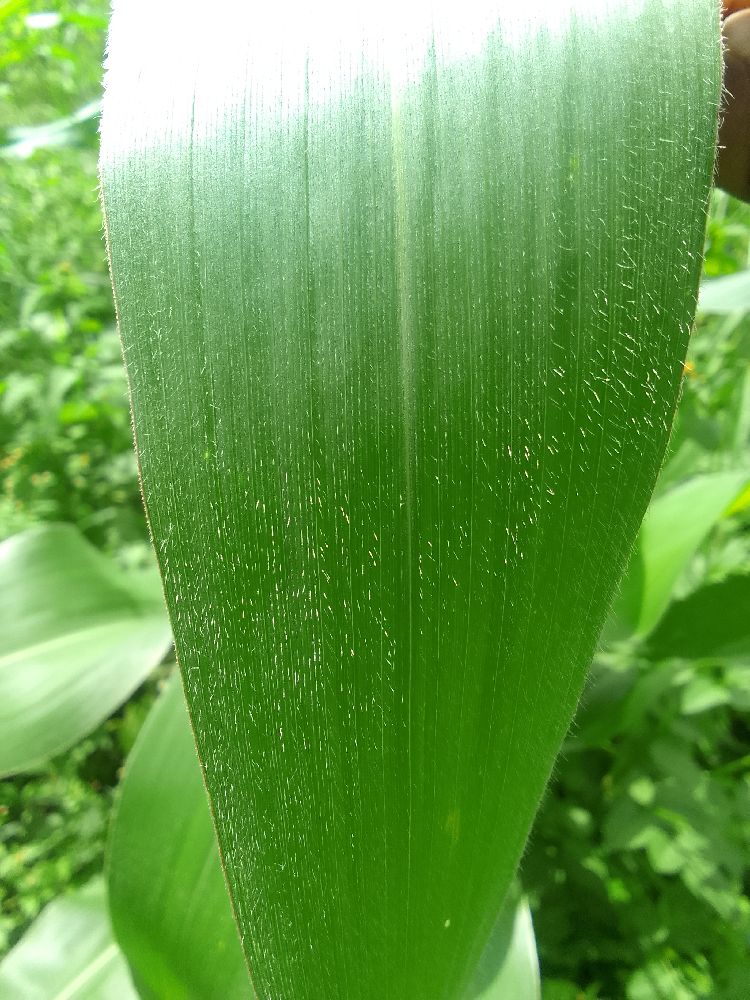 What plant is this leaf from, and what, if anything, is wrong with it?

maize, healthy
